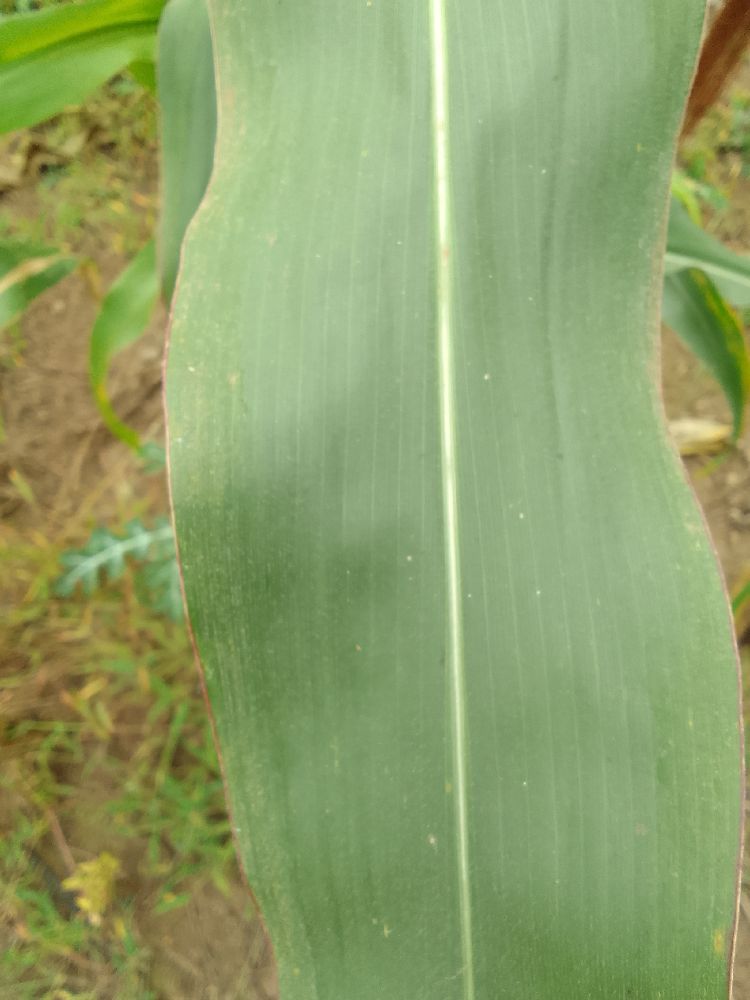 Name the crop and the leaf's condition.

maize, healthy
